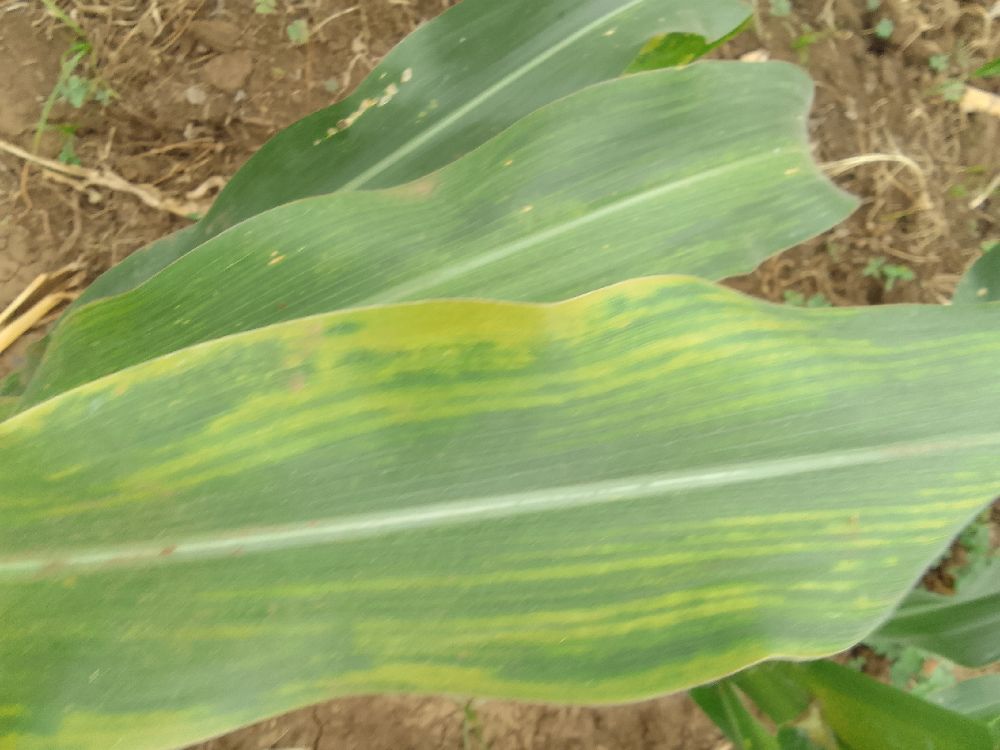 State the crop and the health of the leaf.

maize, maize lethal necrosis
